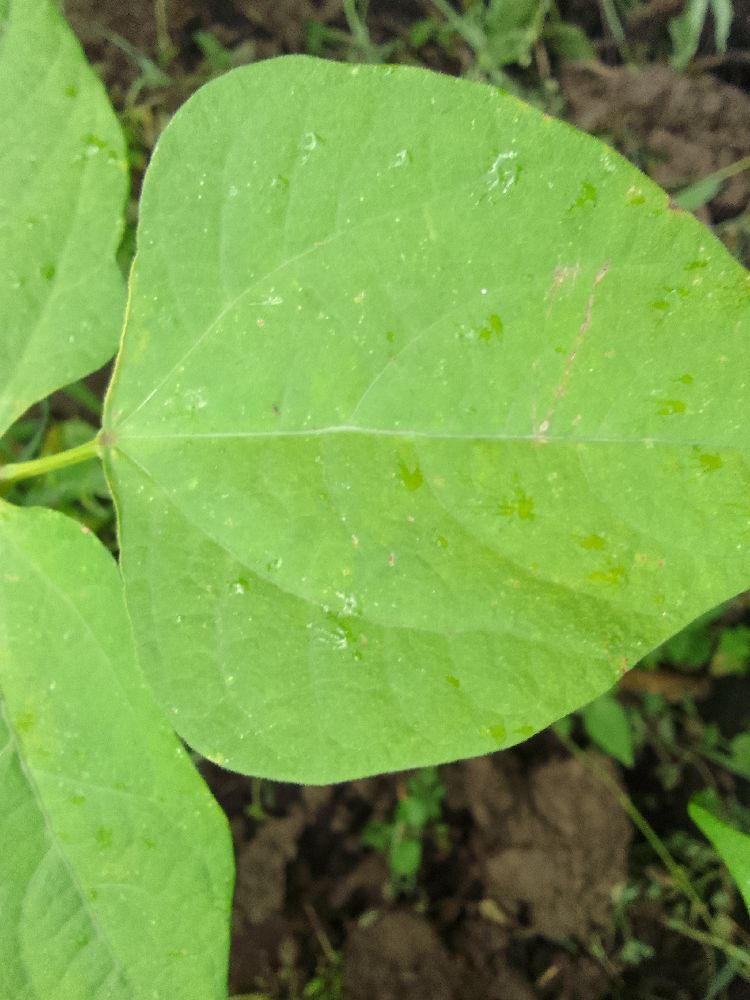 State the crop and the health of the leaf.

common bean, healthy
